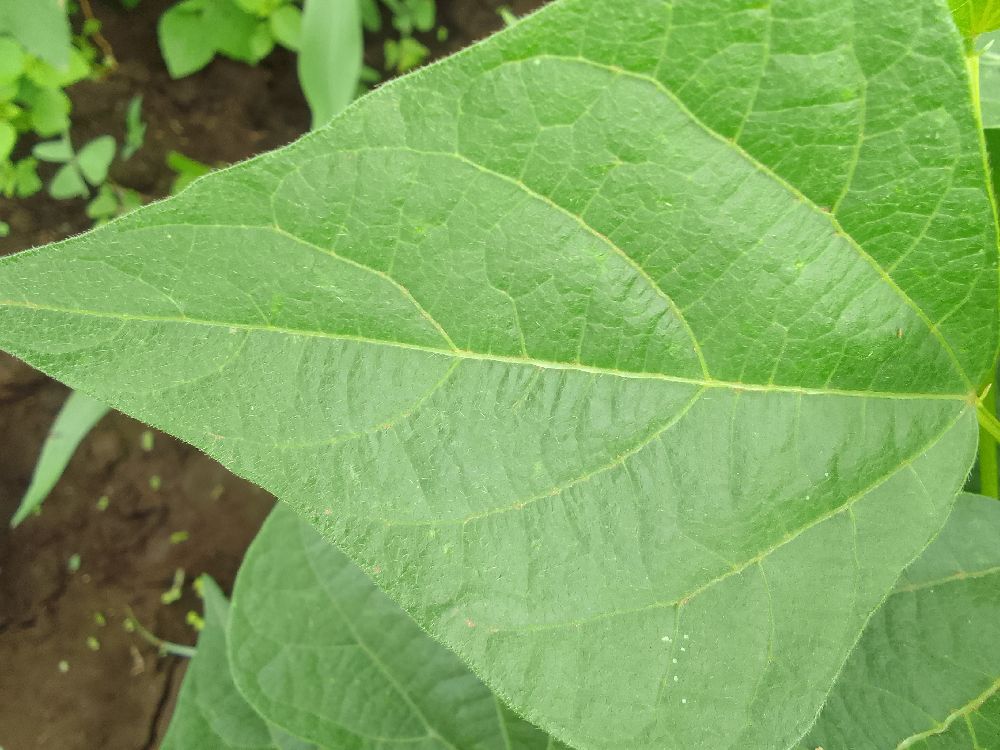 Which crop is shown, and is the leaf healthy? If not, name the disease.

common bean, healthy
